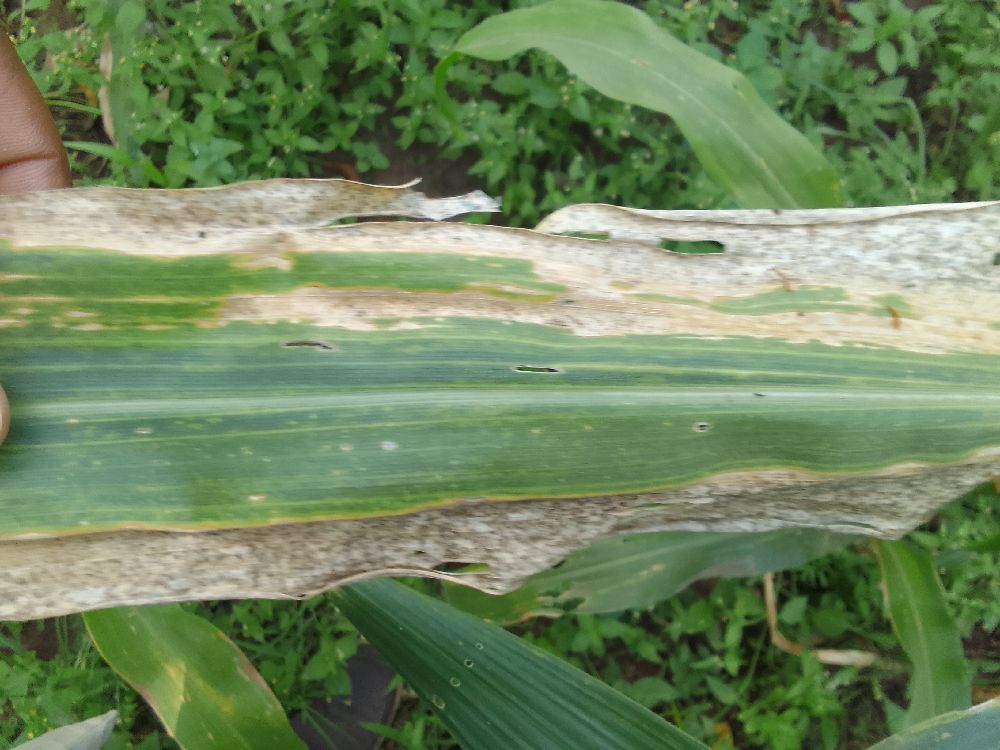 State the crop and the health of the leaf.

maize, maize lethal necrosis
